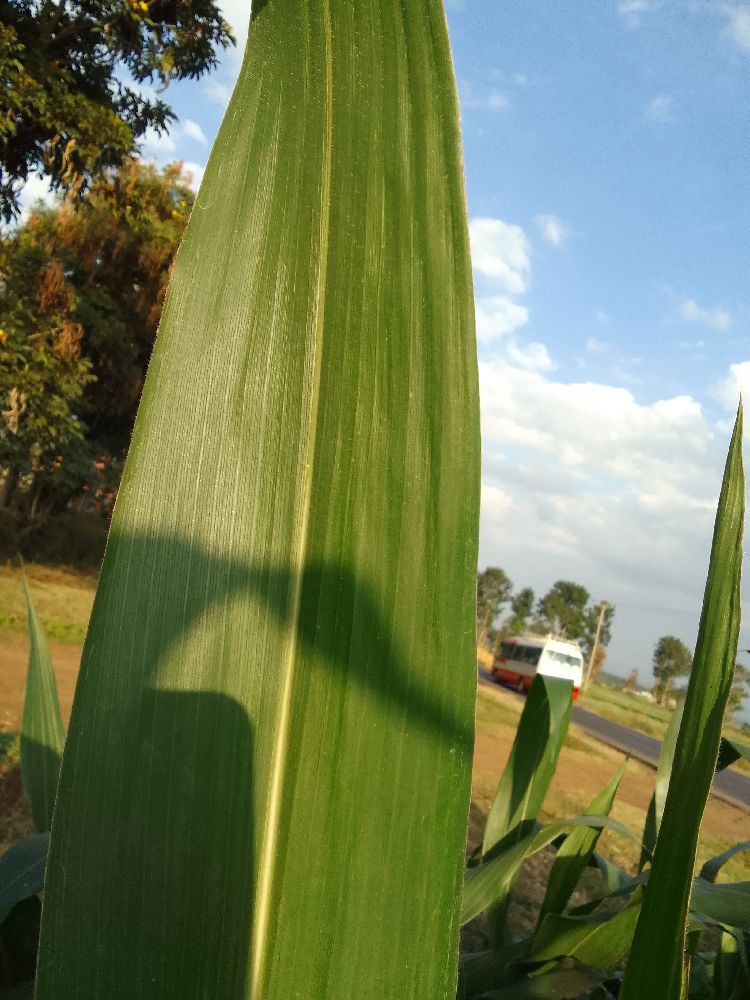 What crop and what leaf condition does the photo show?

maize, healthy
